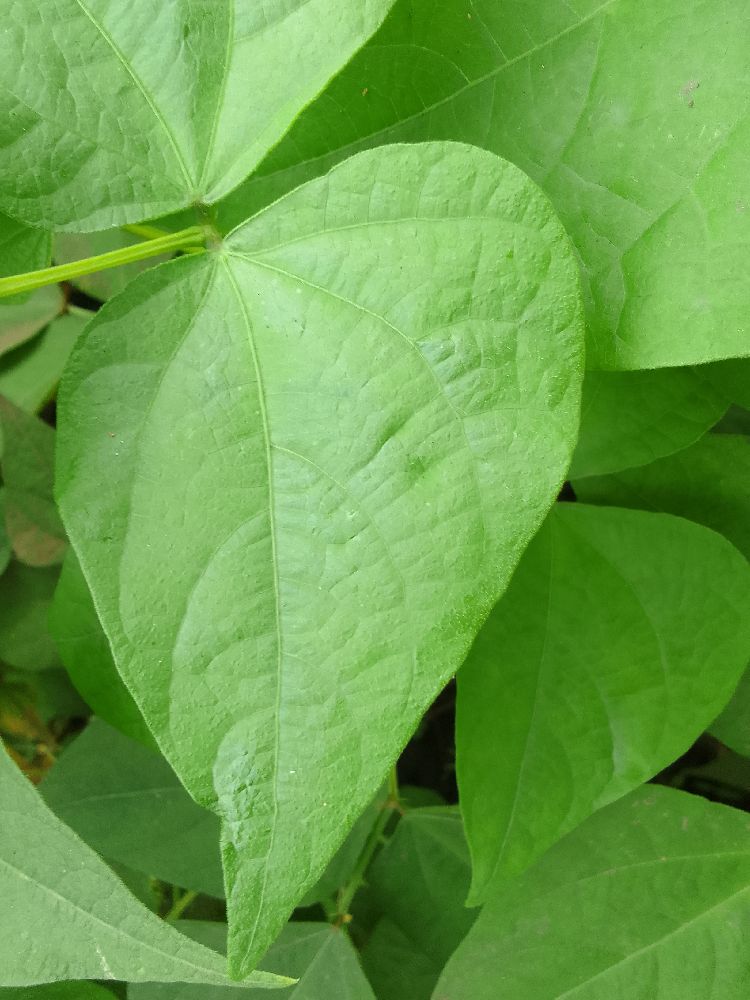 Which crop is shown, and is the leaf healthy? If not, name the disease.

common bean, healthy
